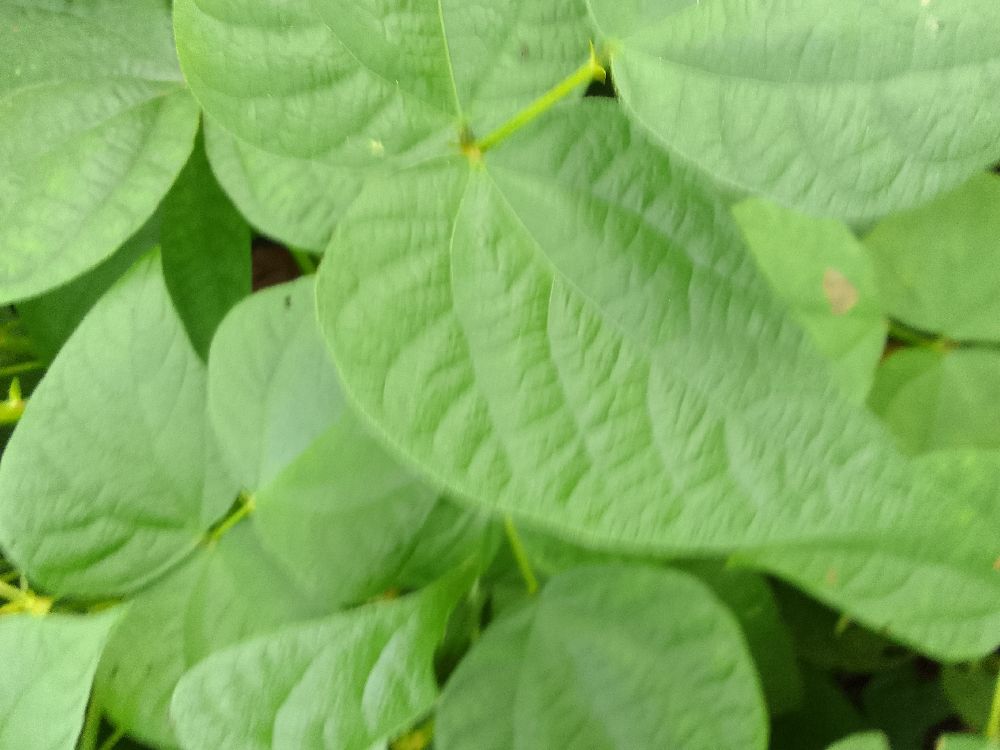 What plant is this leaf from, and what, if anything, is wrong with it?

common bean, healthy
